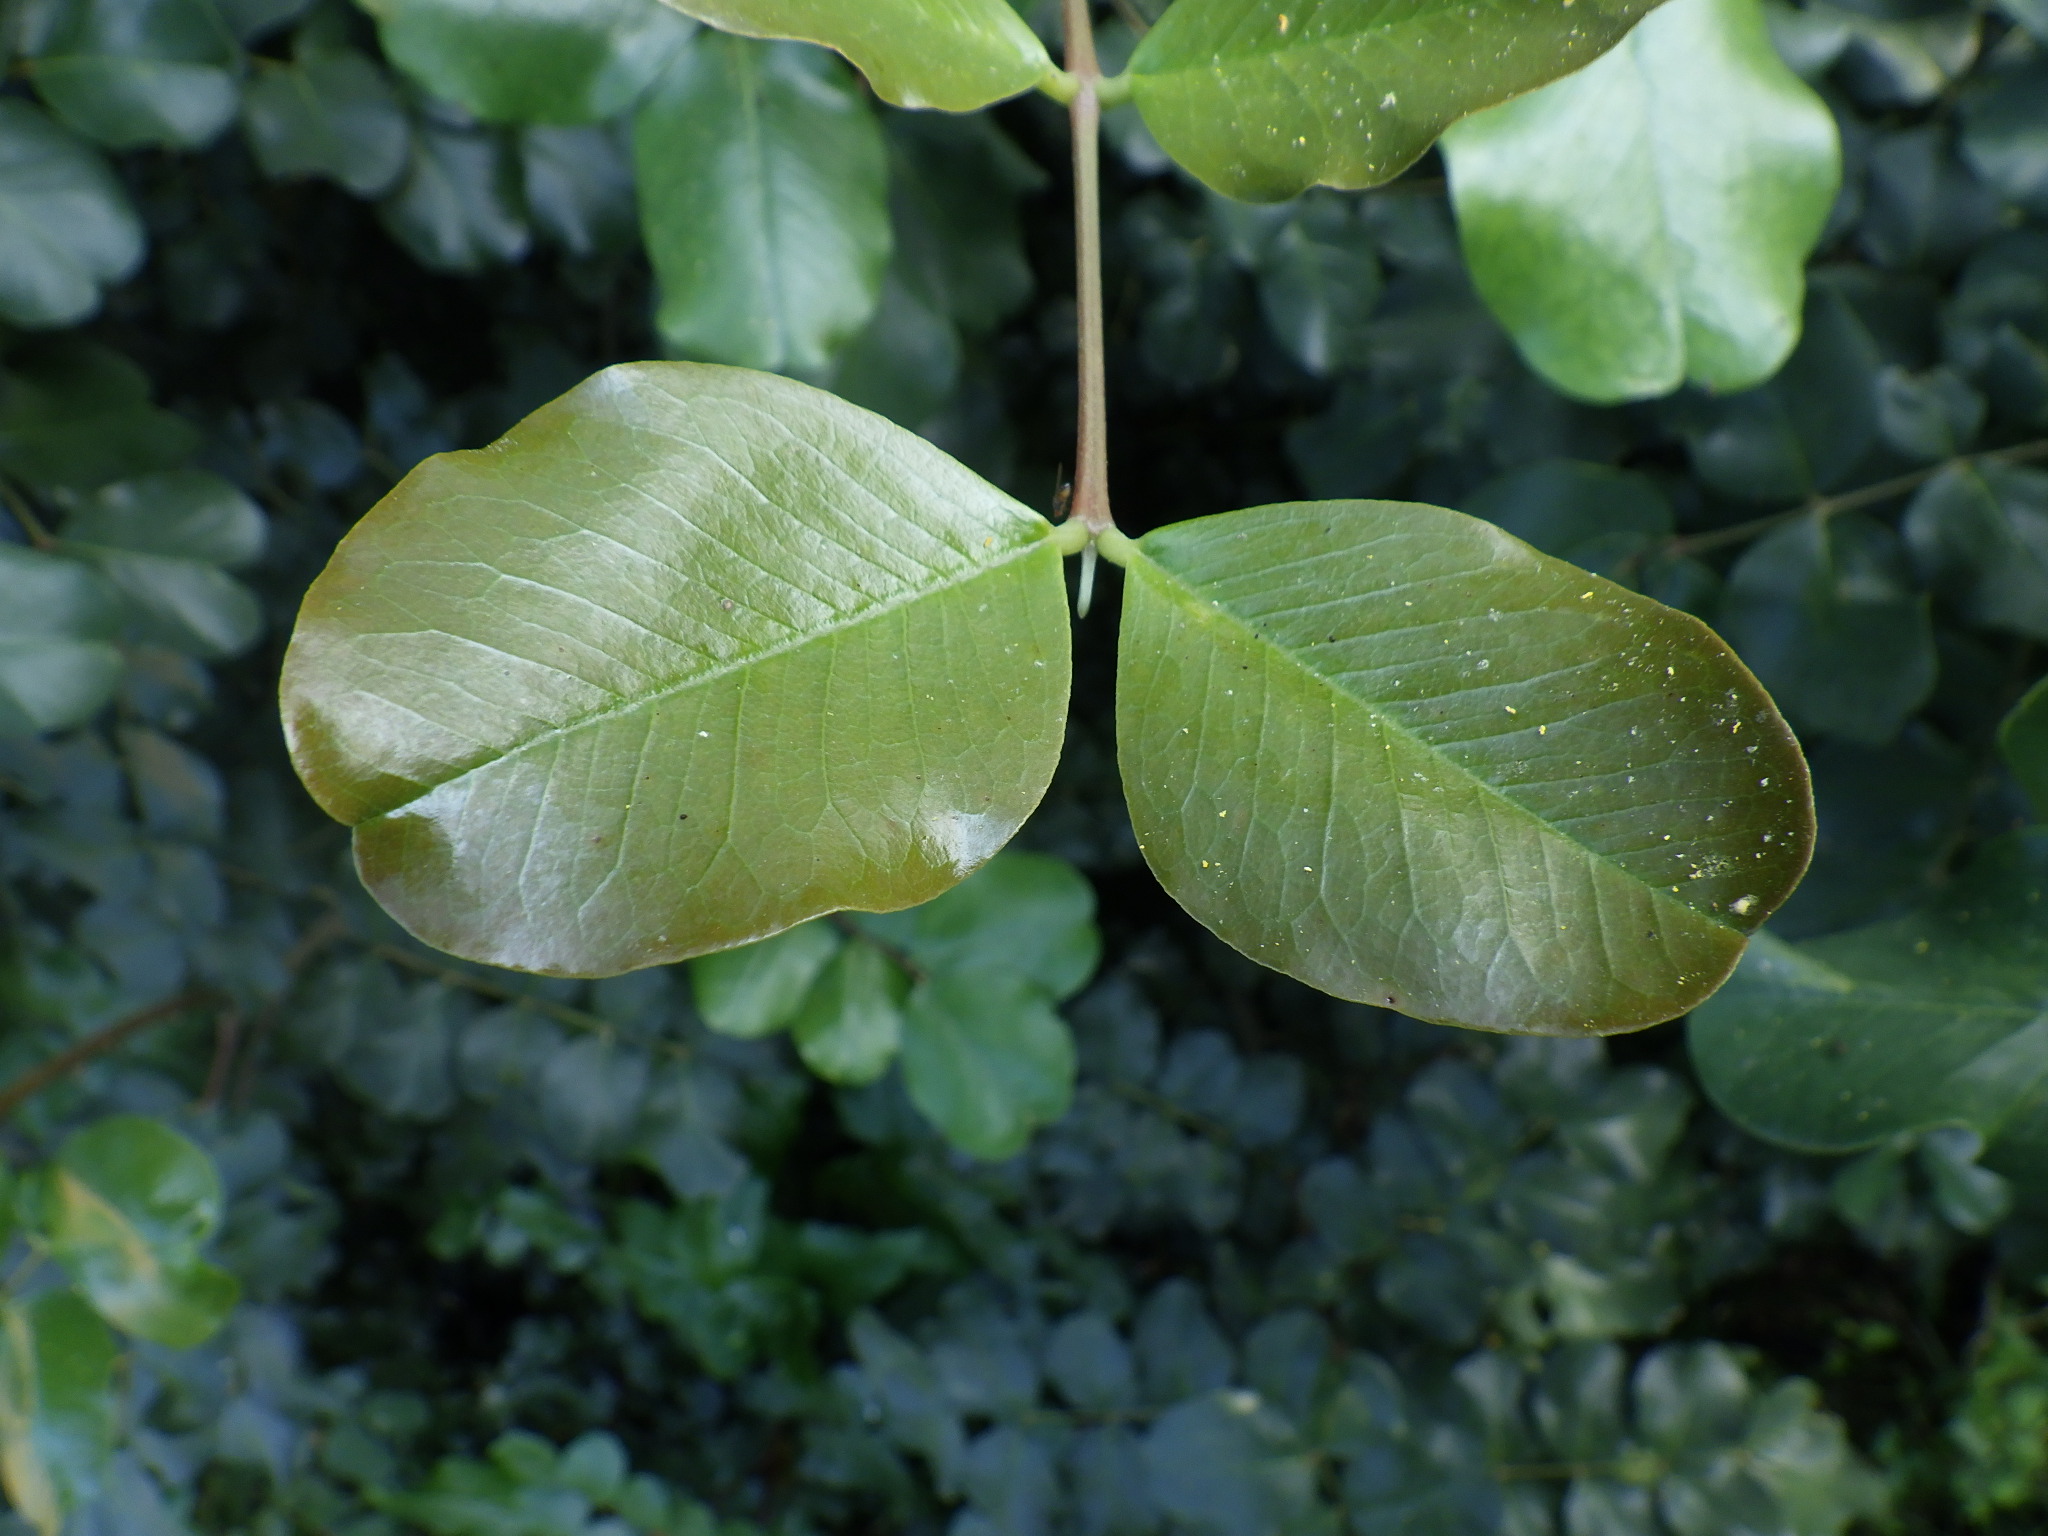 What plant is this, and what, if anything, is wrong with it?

carob, healthy
